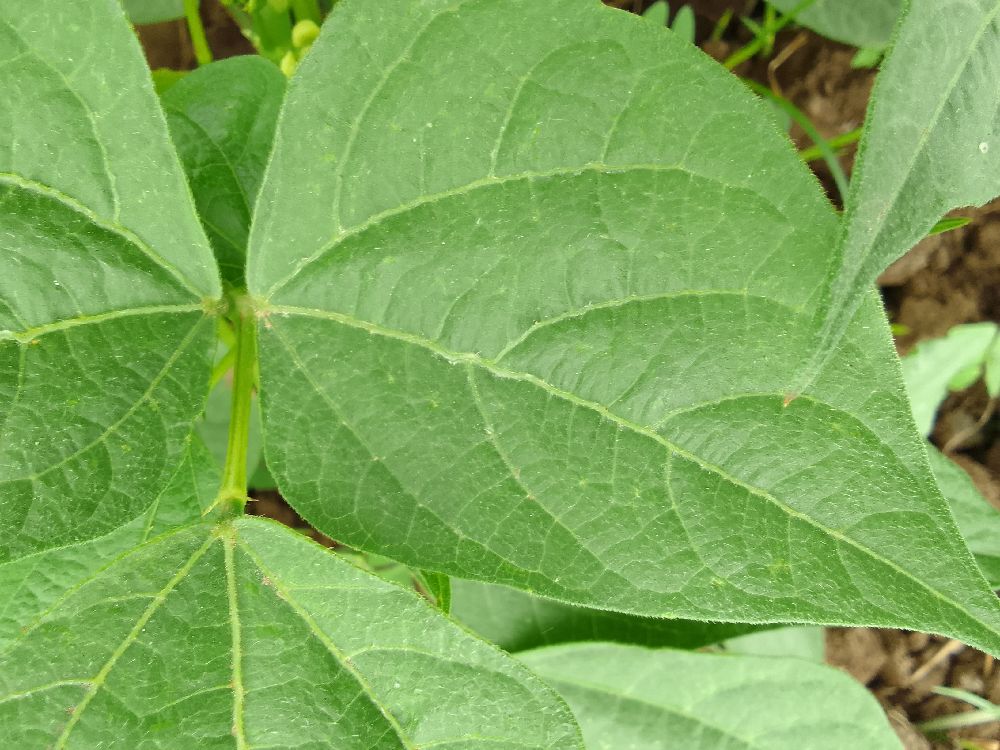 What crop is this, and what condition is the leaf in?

common bean, healthy
